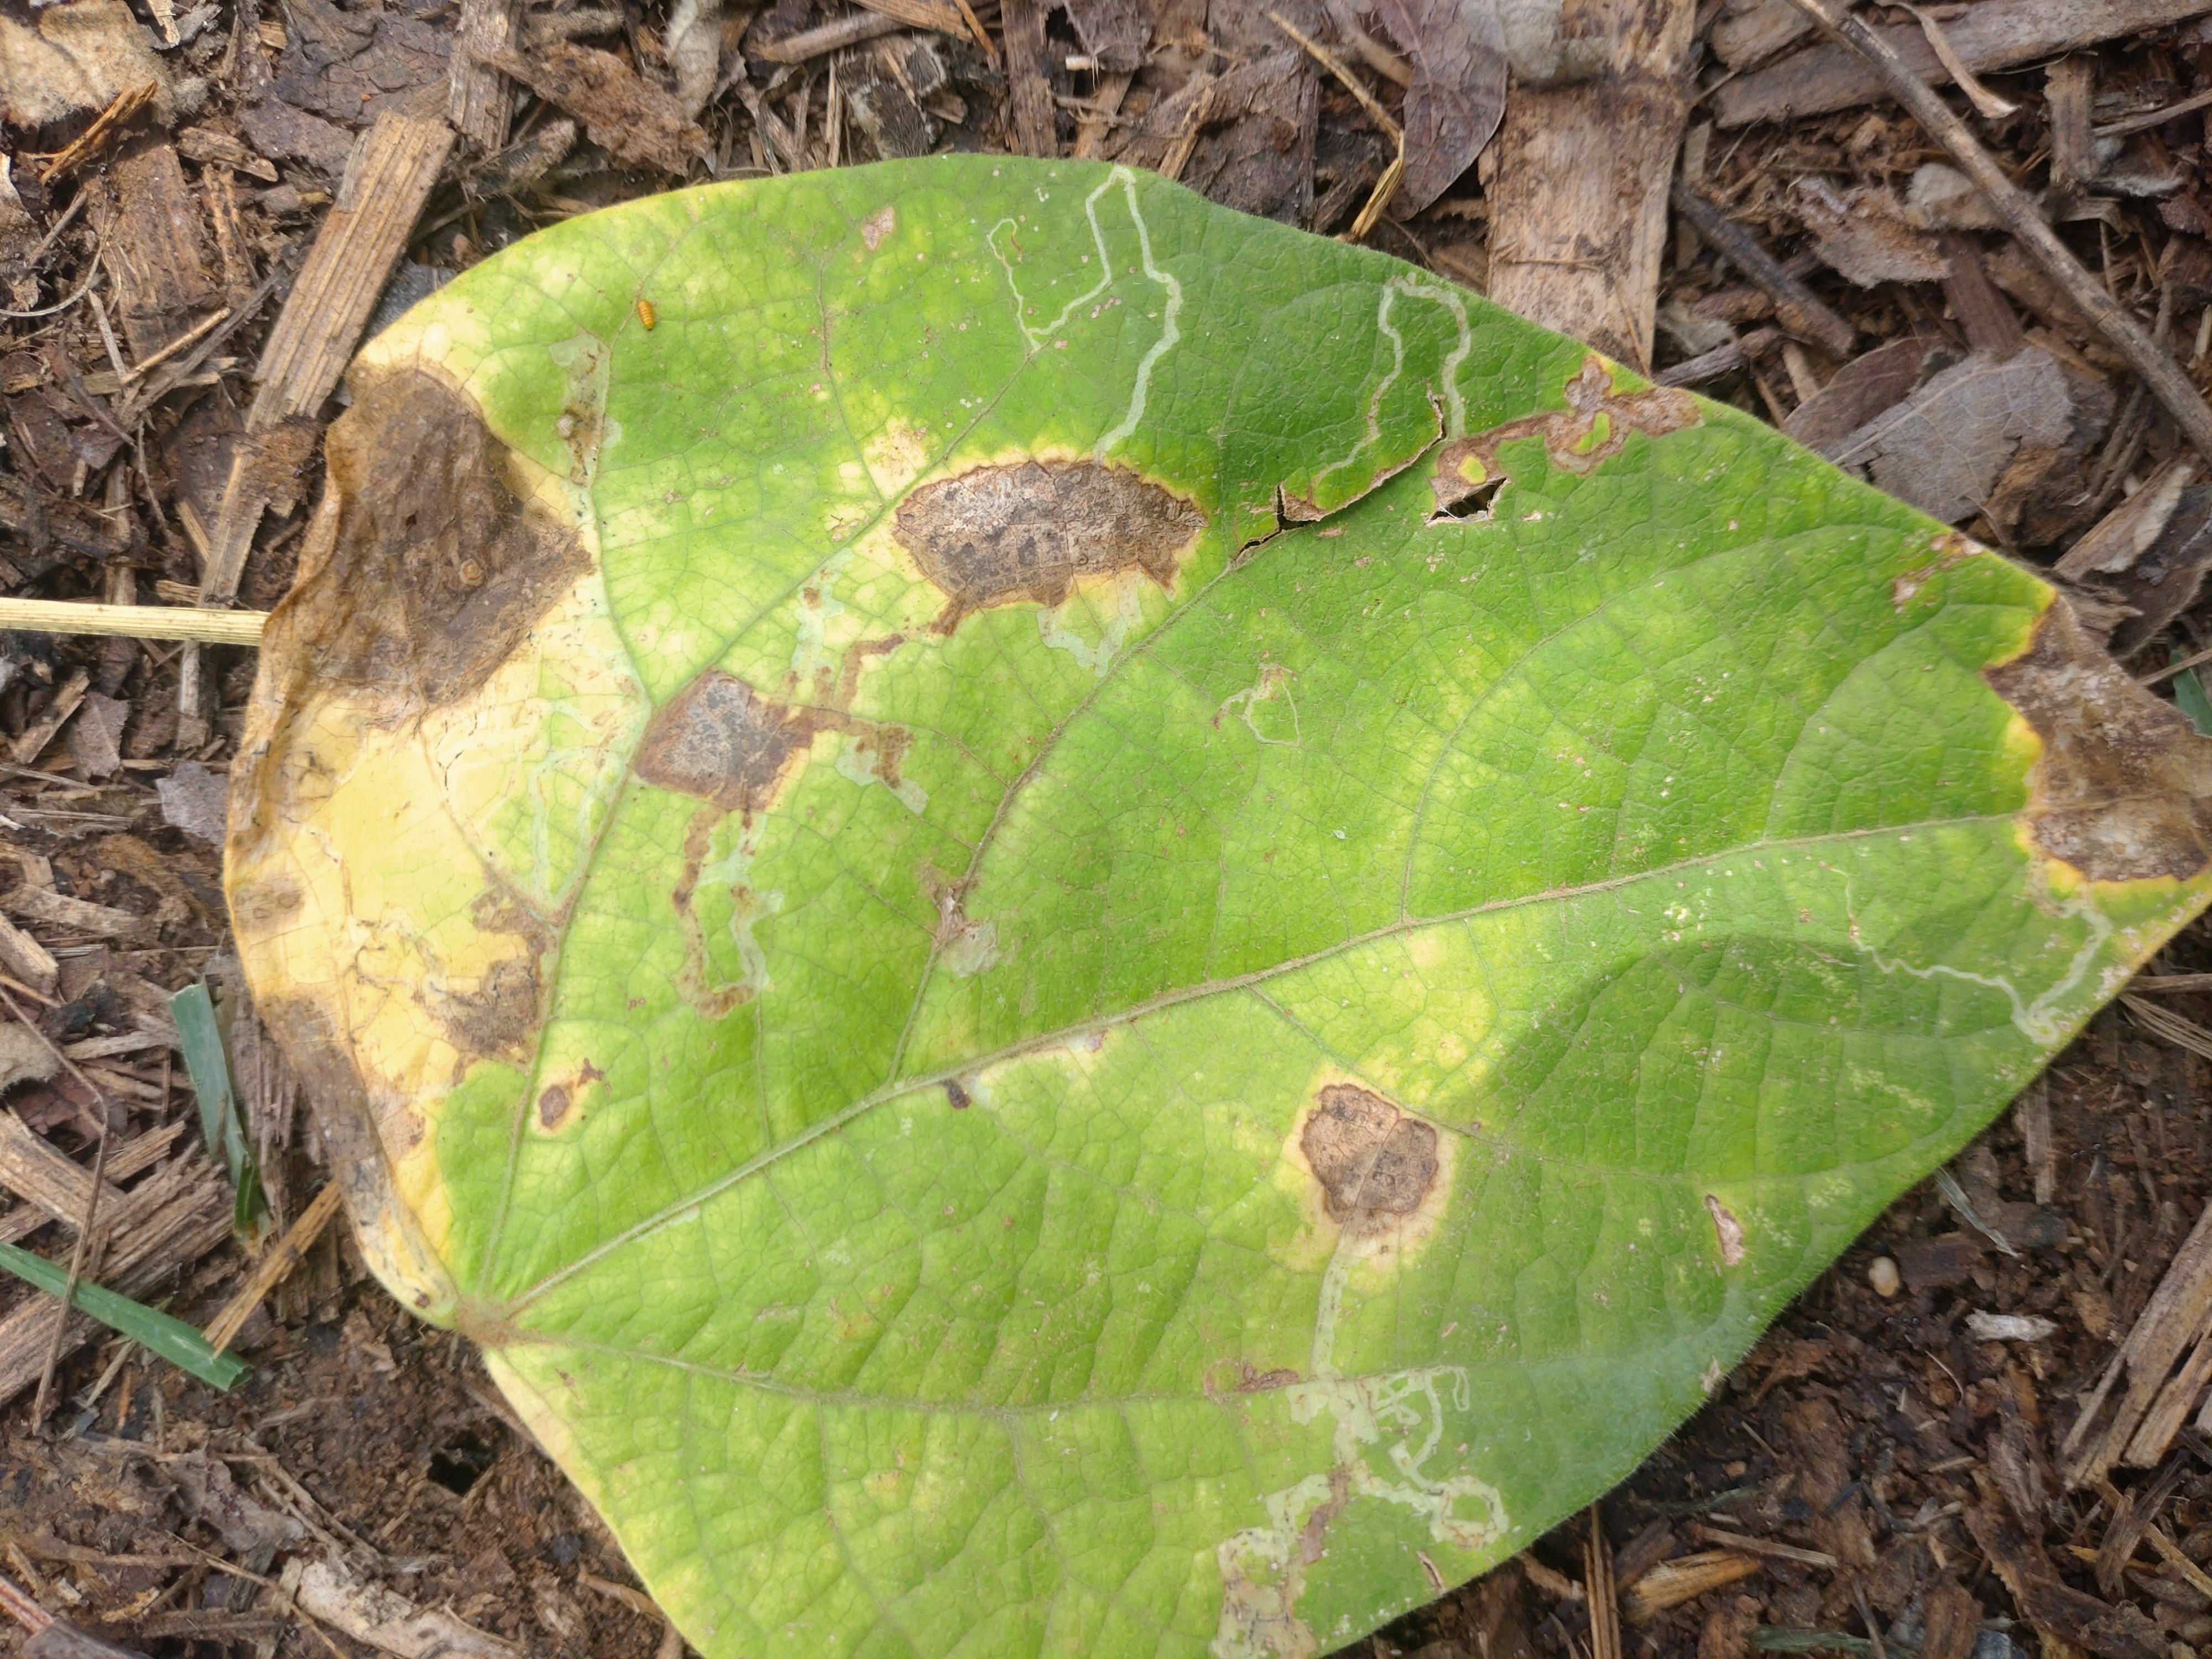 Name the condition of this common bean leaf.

anthracnose
